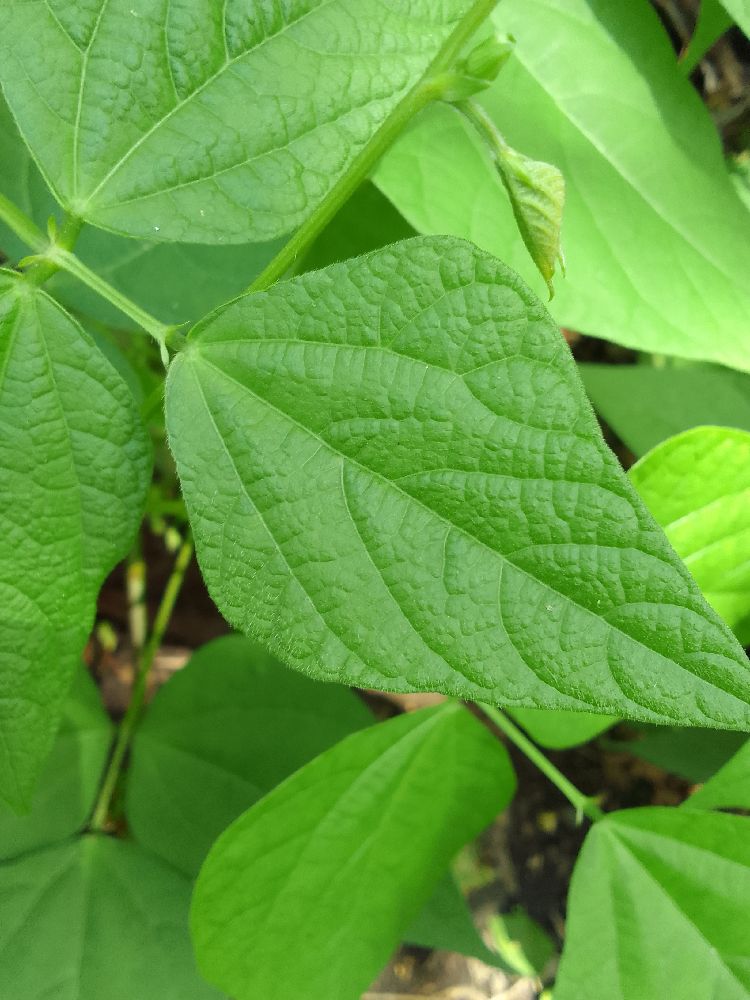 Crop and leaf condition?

common bean, healthy
